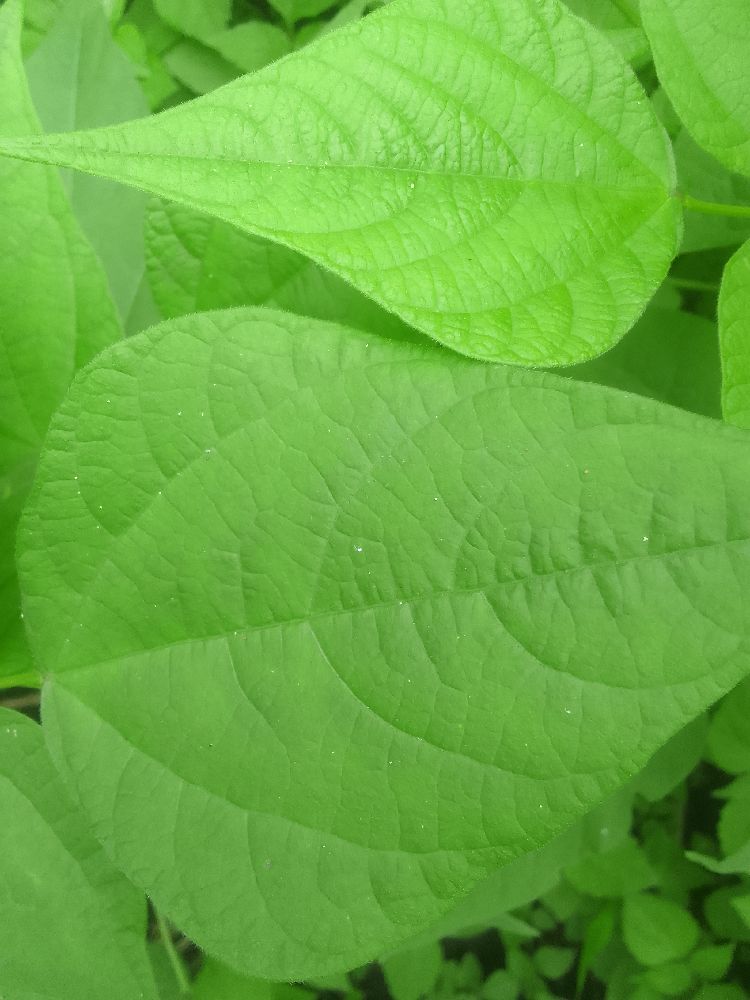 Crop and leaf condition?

common bean, healthy
